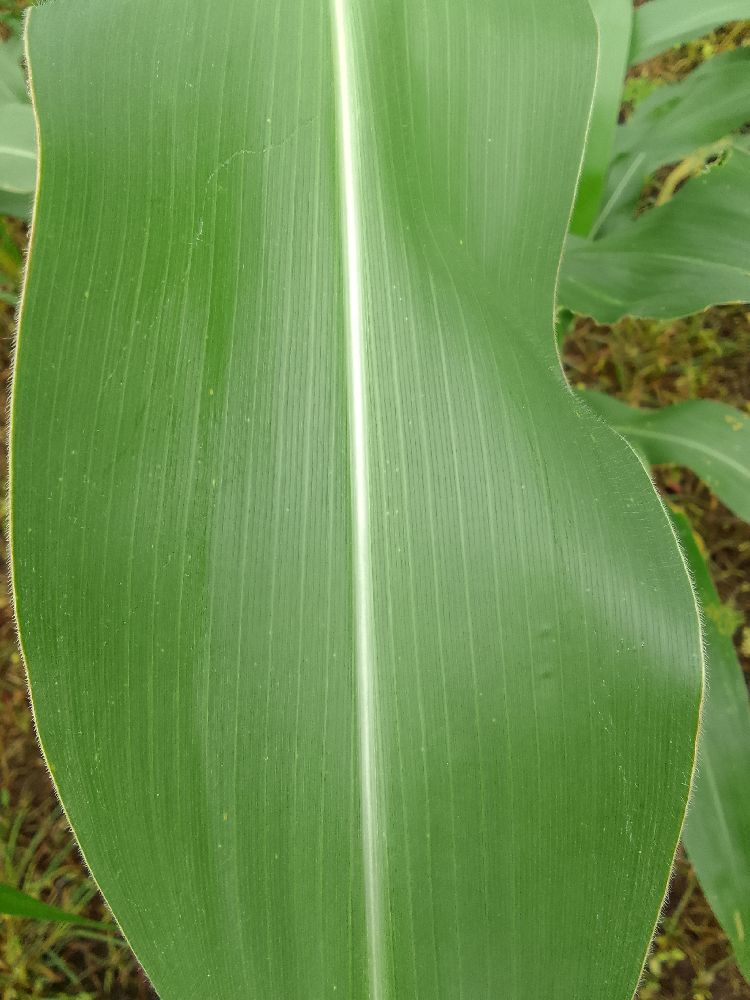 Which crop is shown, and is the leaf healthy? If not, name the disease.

maize, healthy
